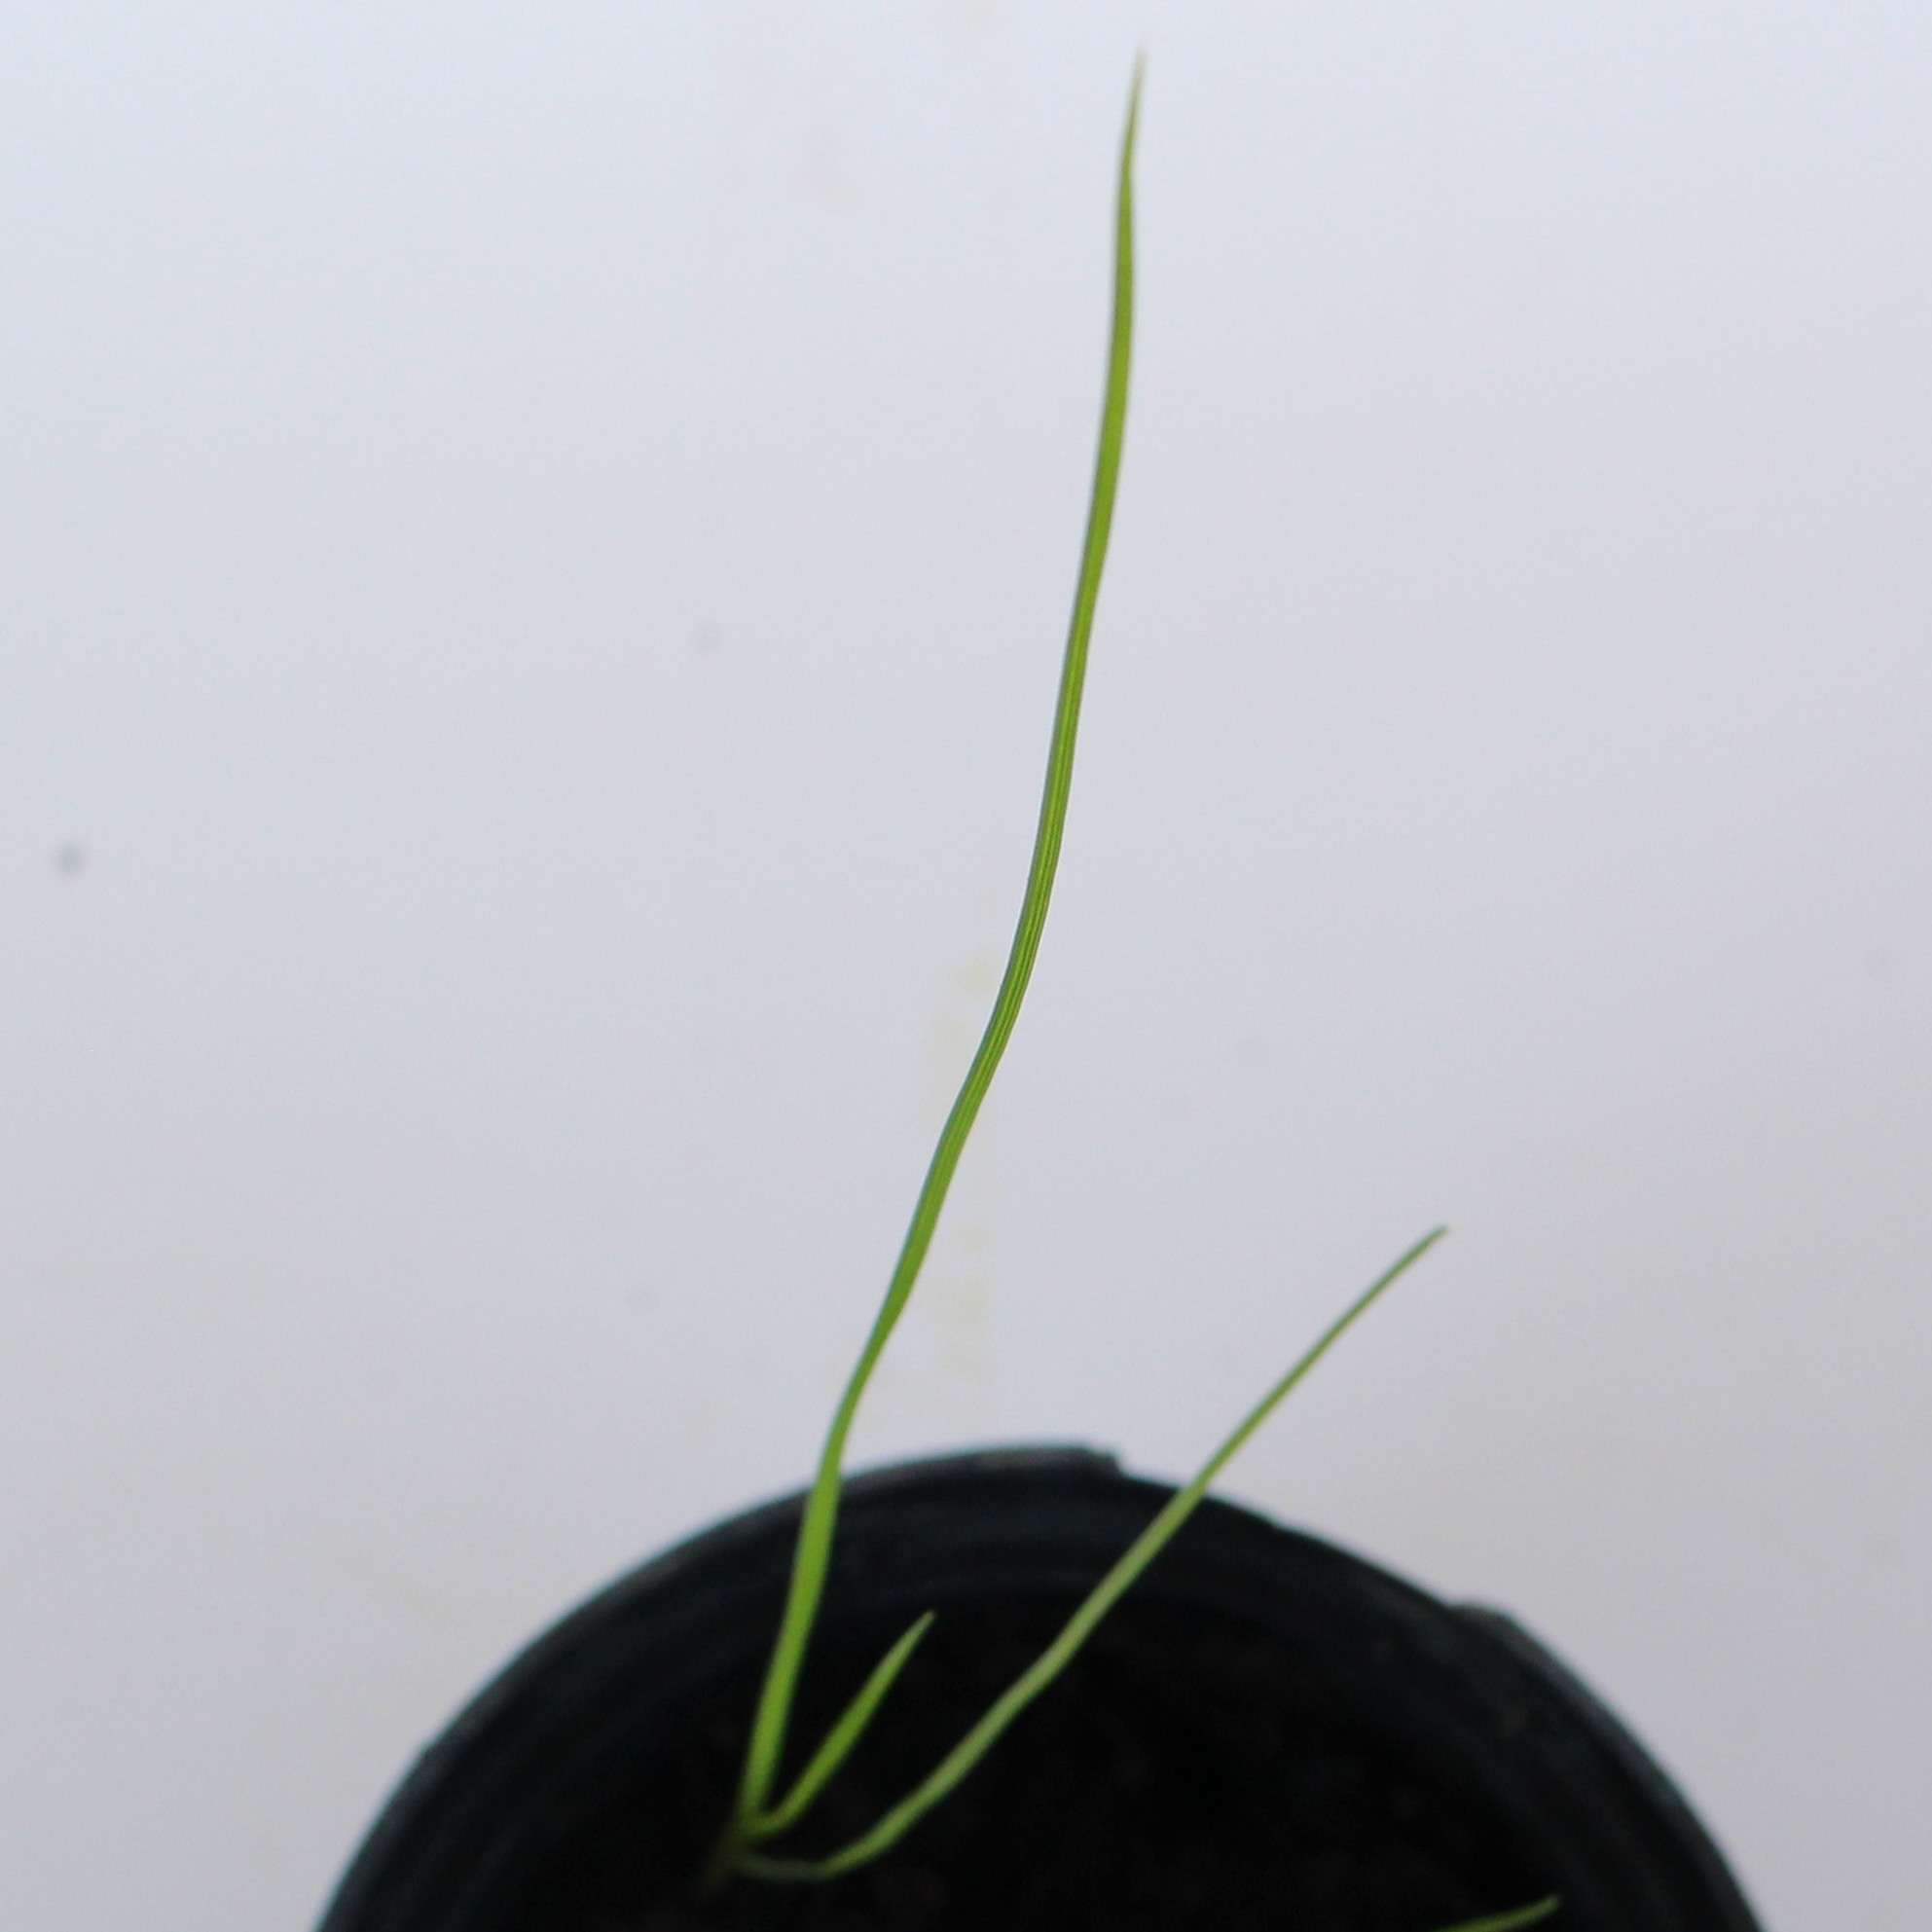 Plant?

Lolium multiflorum
